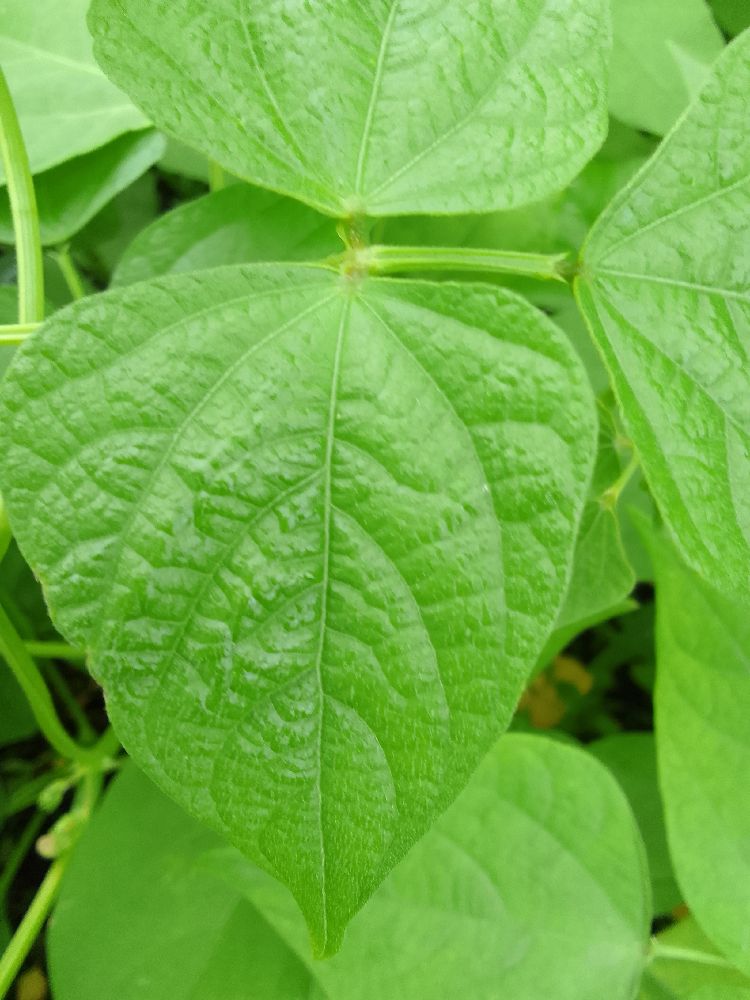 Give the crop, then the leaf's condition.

common bean, healthy
